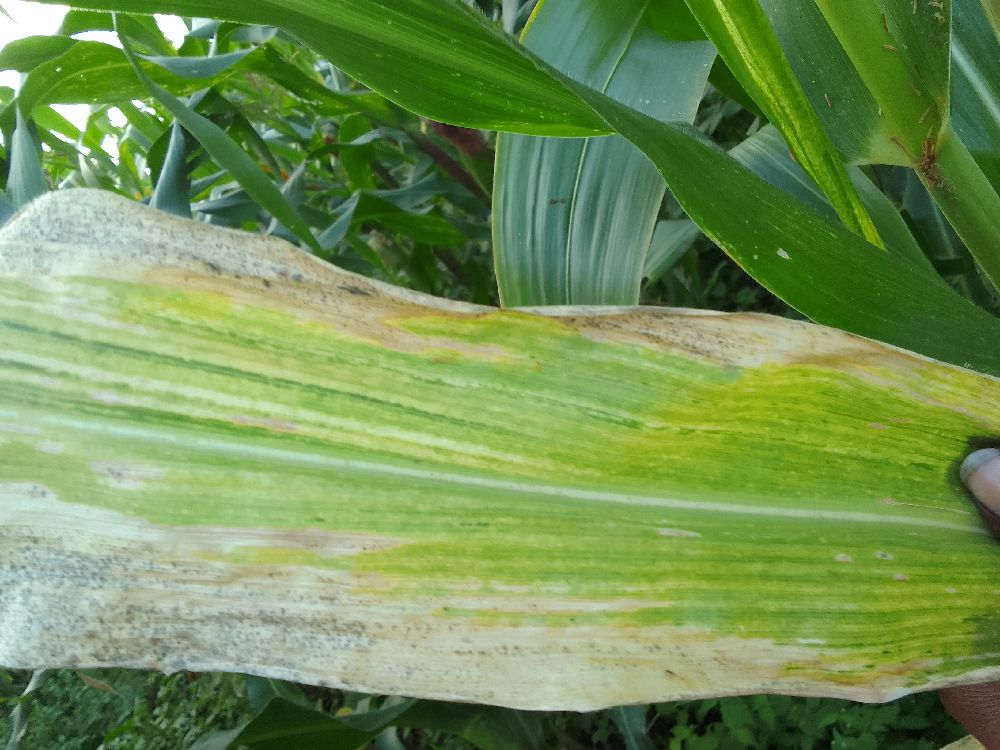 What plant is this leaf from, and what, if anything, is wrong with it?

maize, maize lethal necrosis
